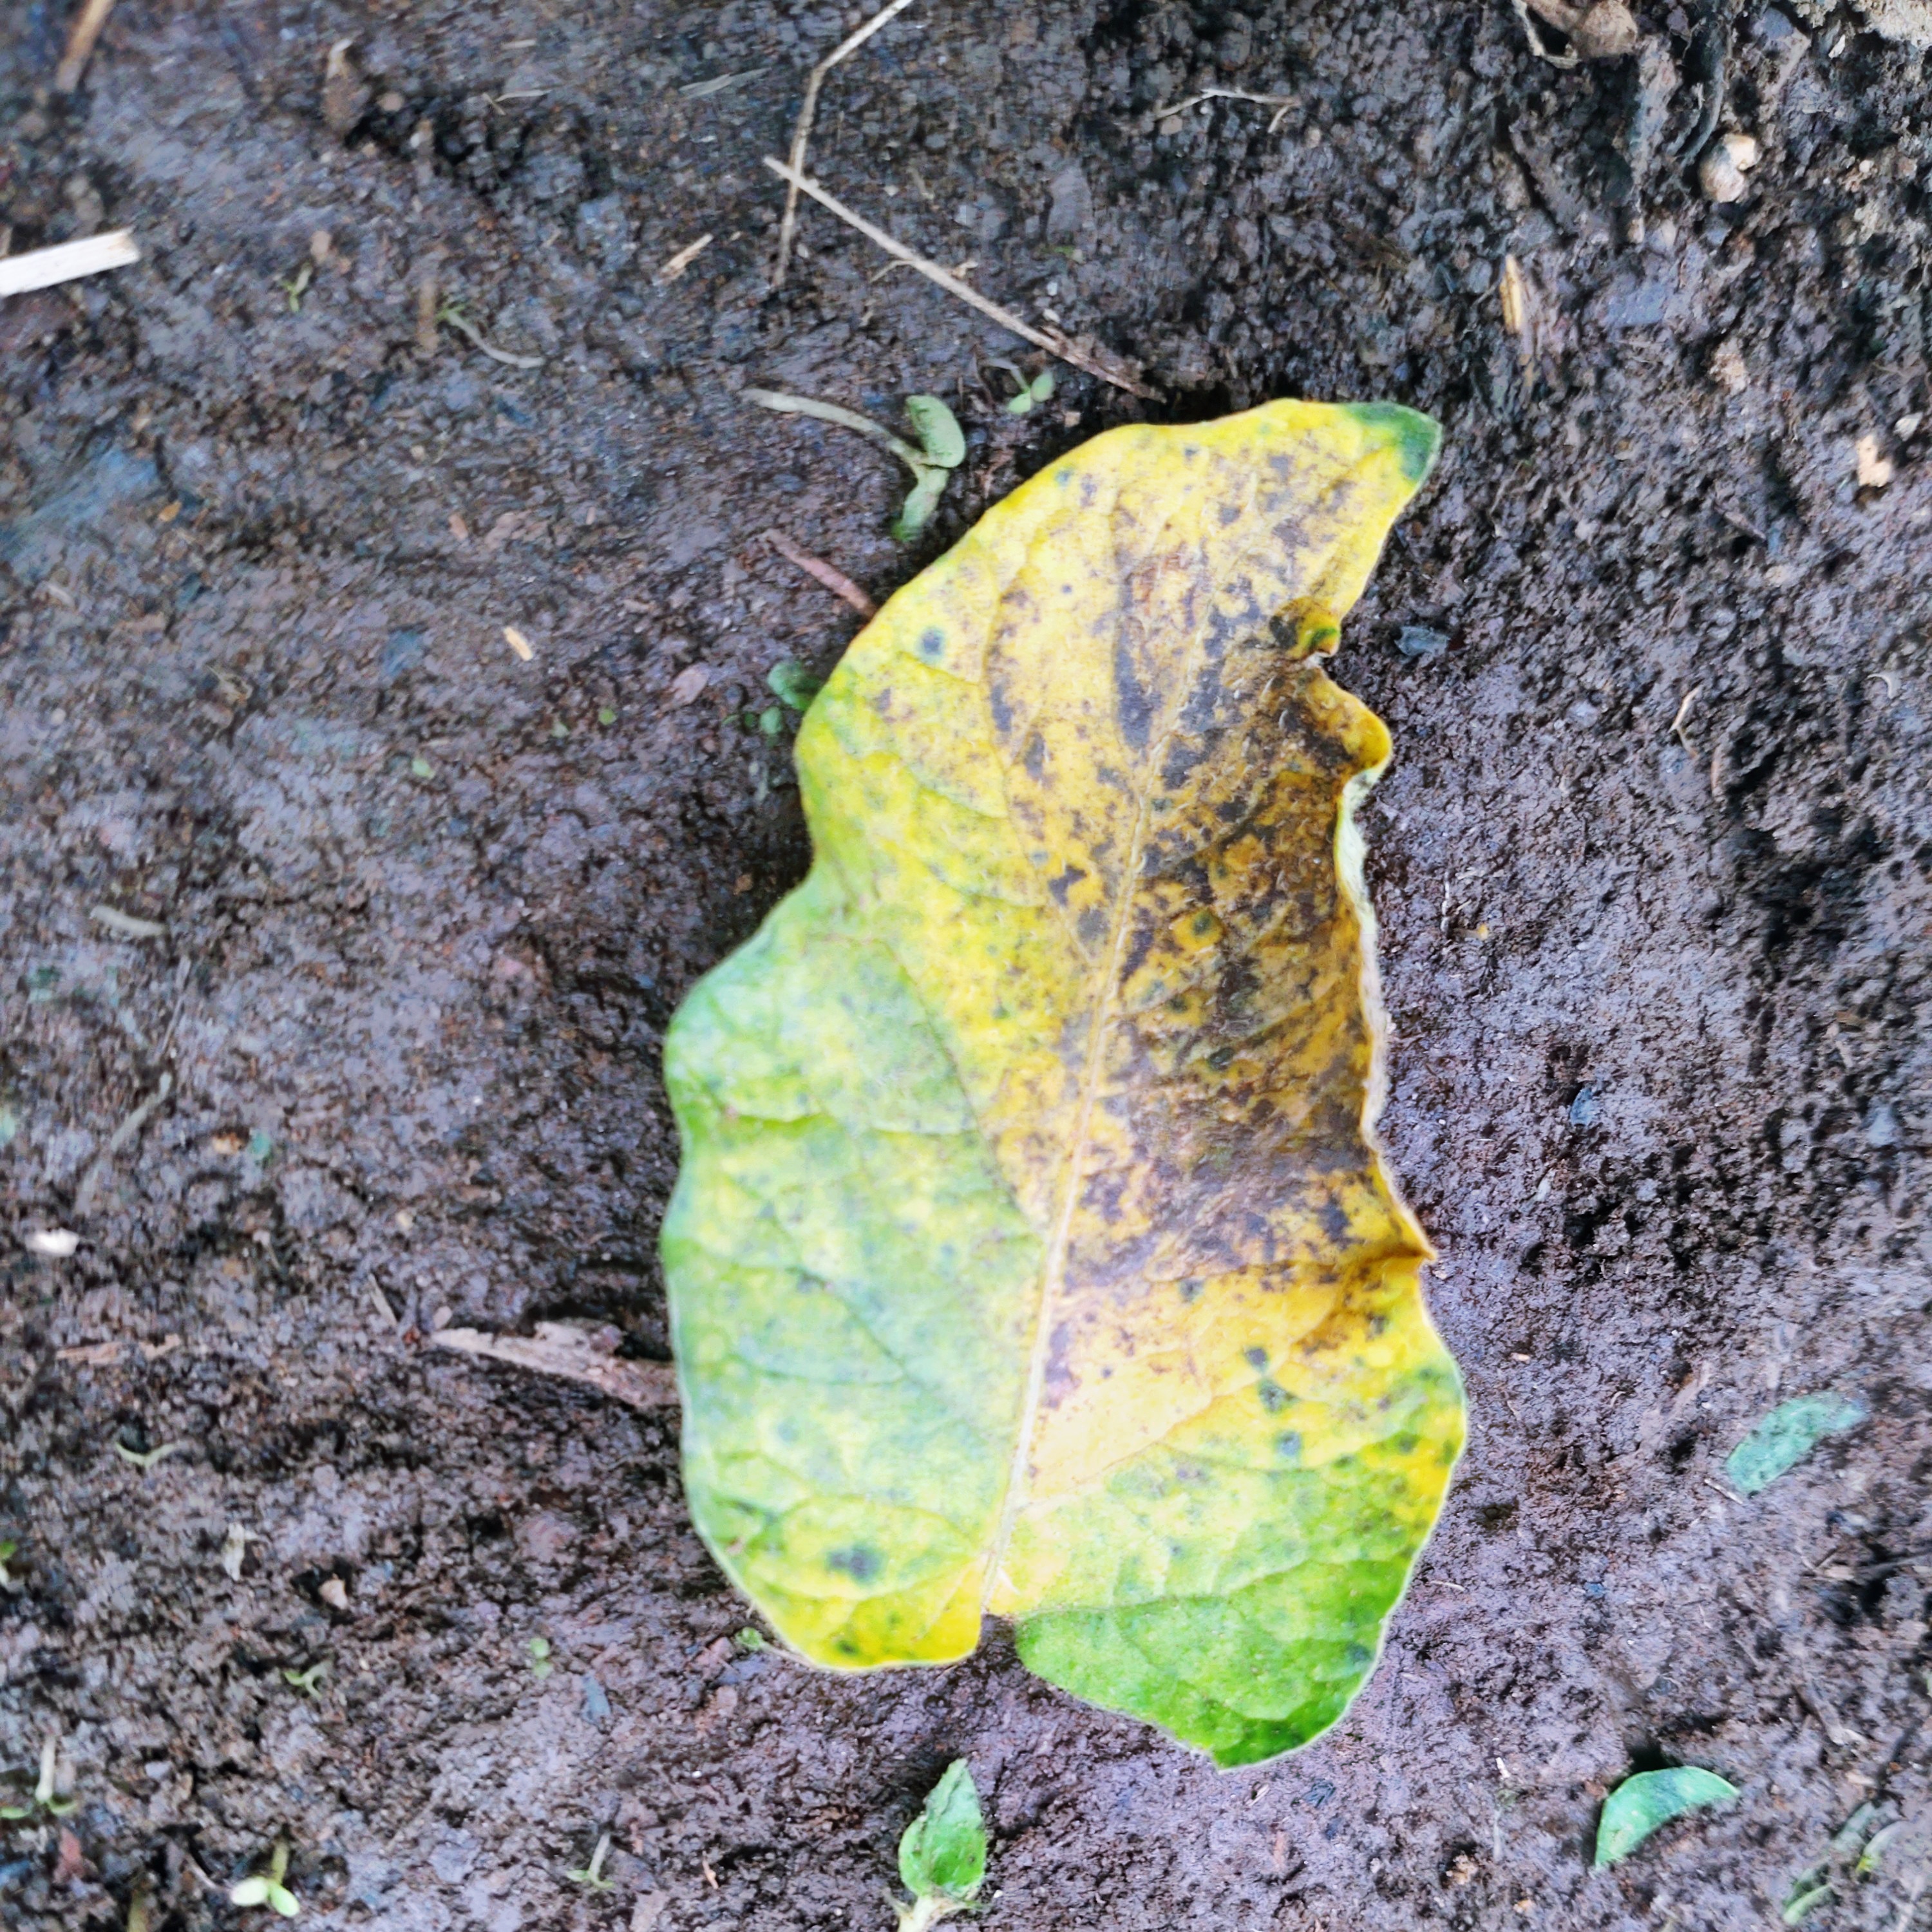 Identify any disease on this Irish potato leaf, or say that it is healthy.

late blight
